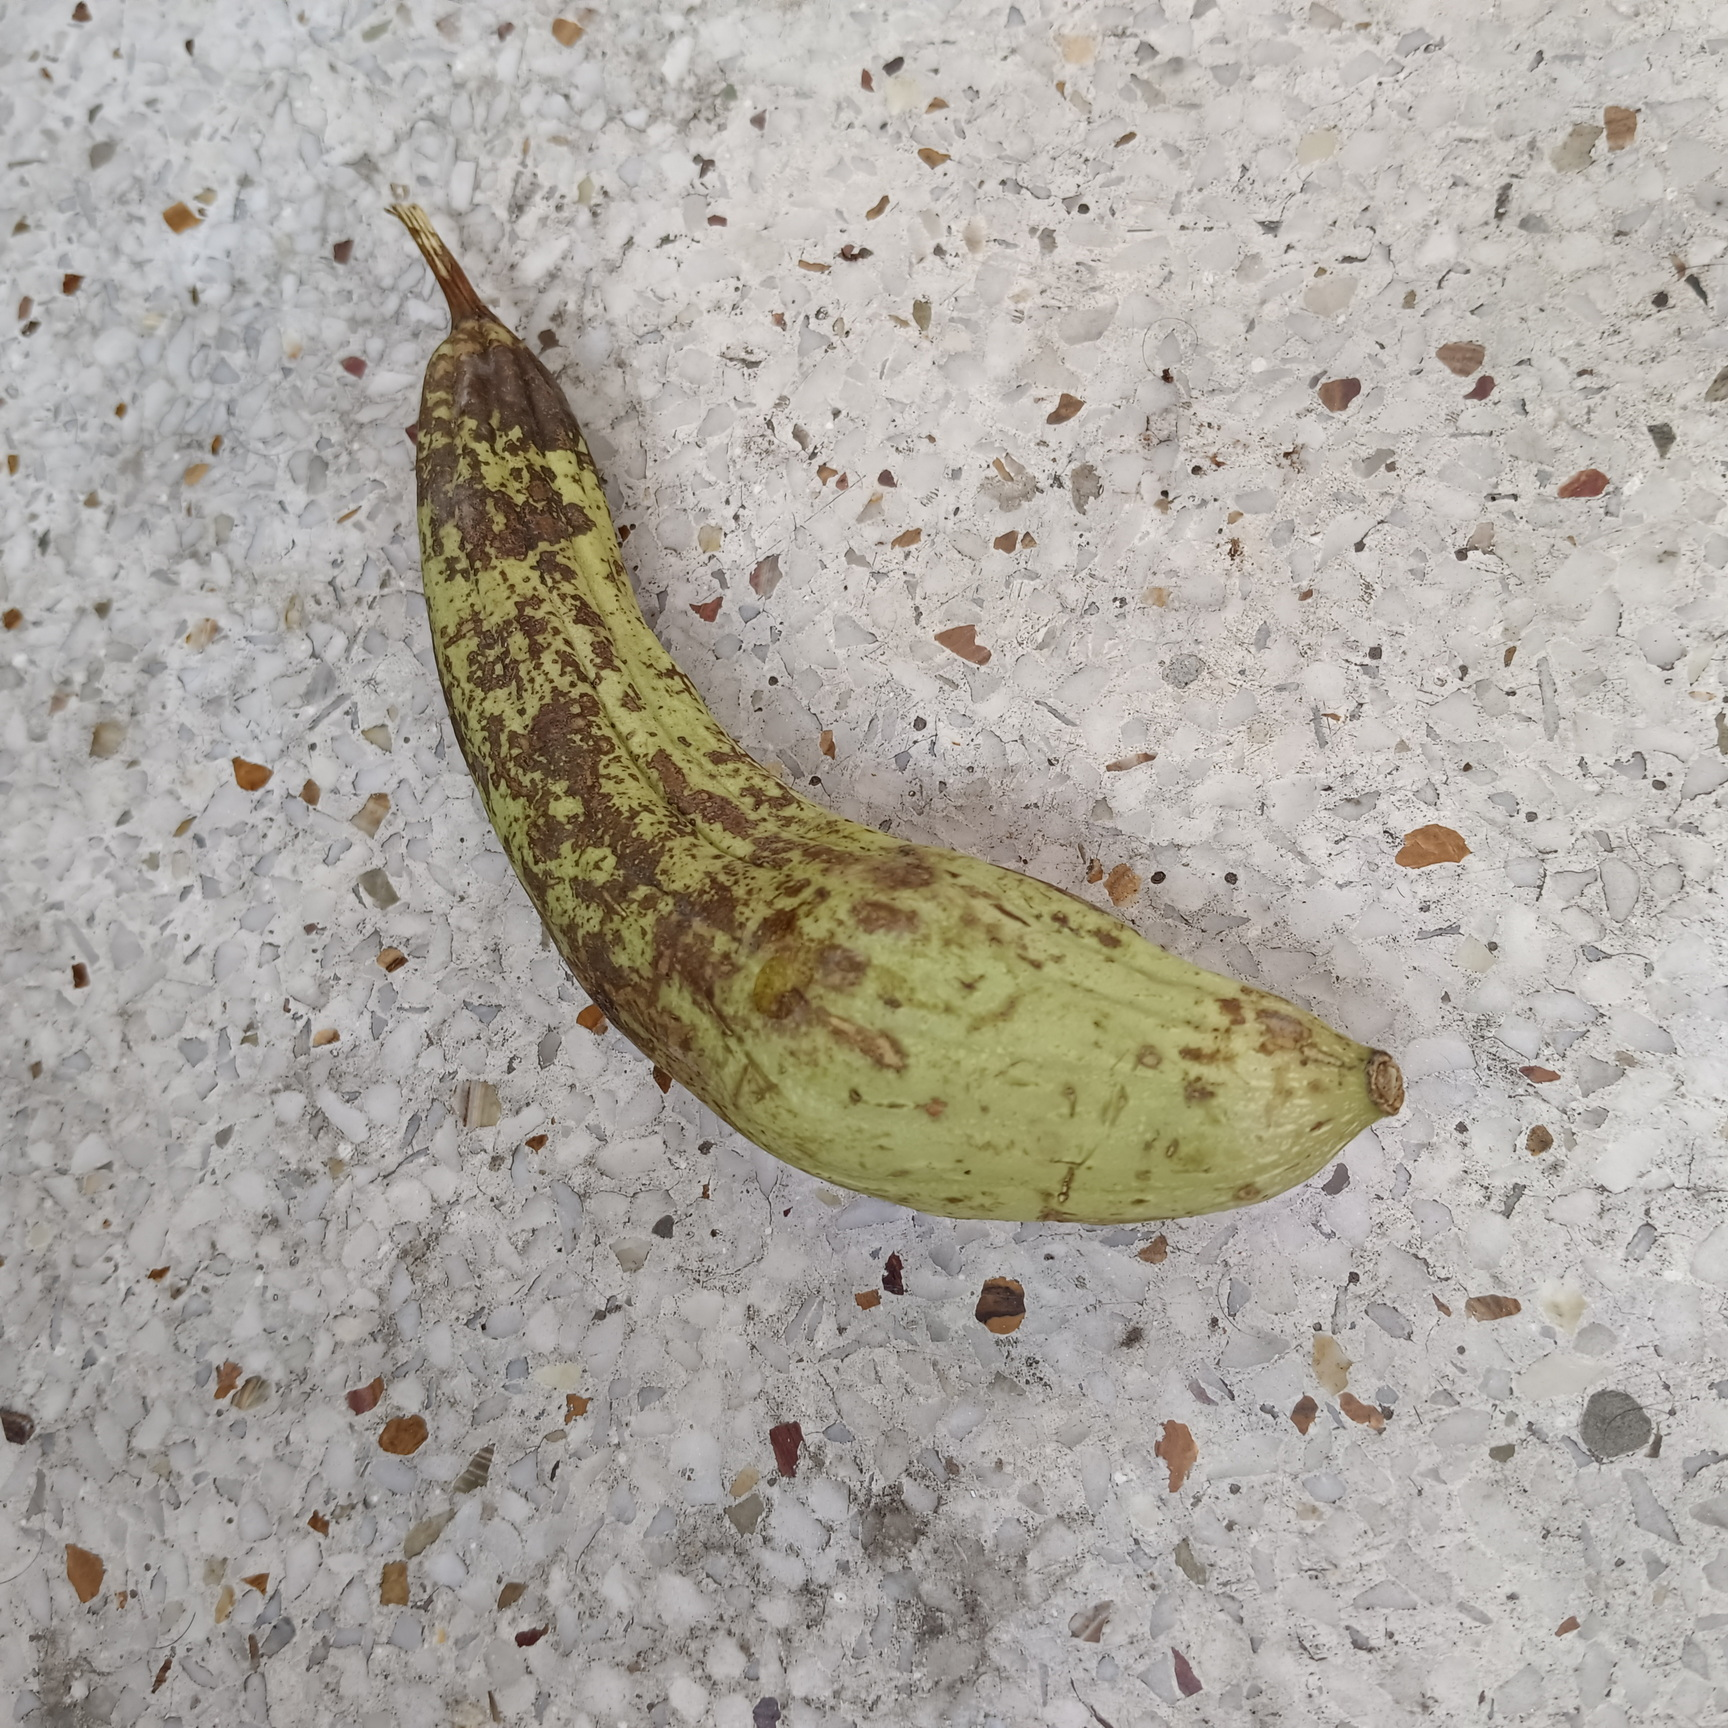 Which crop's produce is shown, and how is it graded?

luffa, faulty
